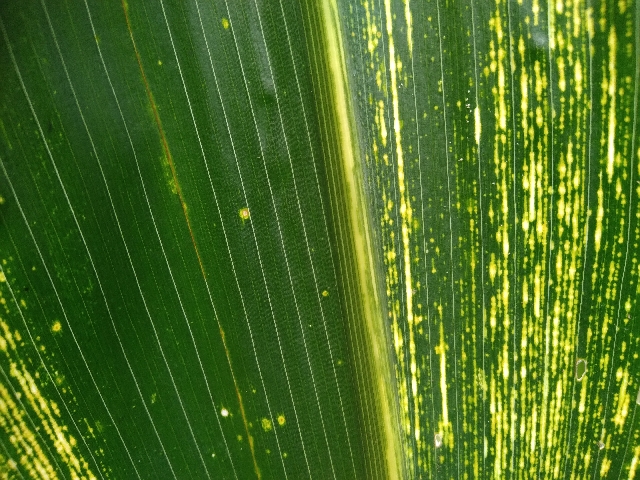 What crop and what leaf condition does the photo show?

maize, maize streak virus
